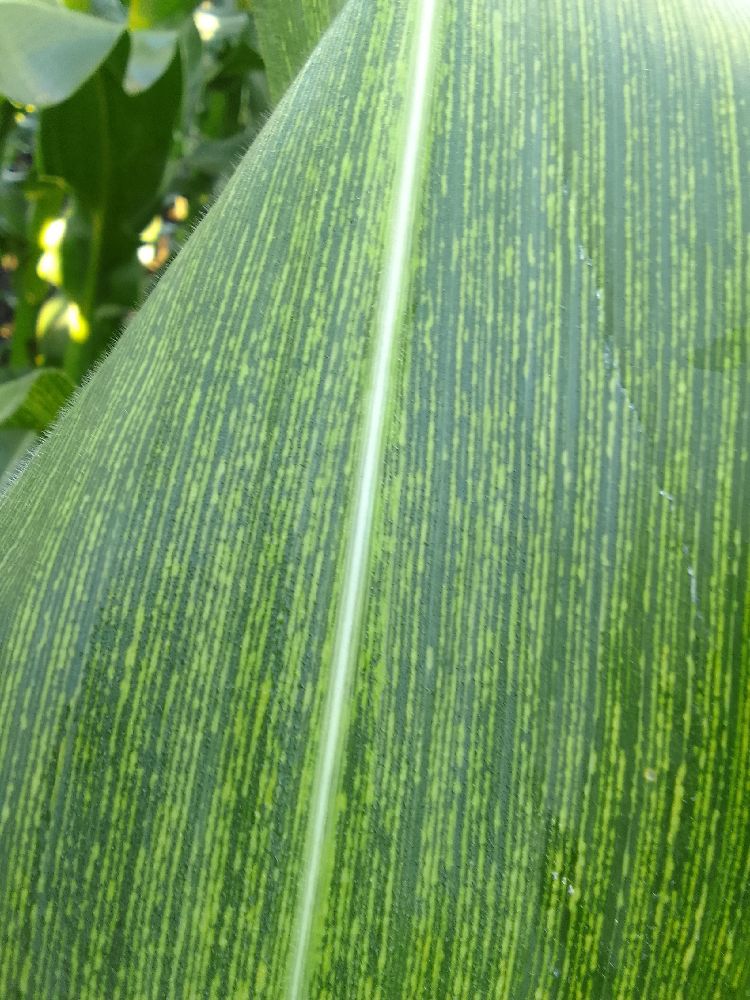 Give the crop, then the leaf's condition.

maize, maize streak virus
